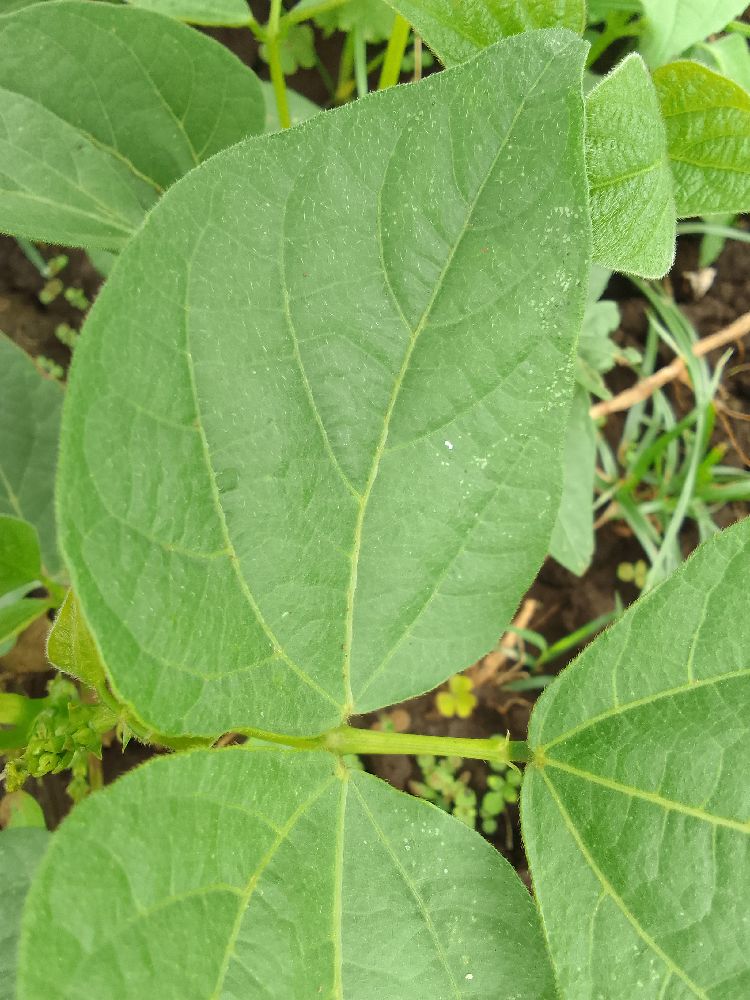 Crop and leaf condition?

common bean, healthy
